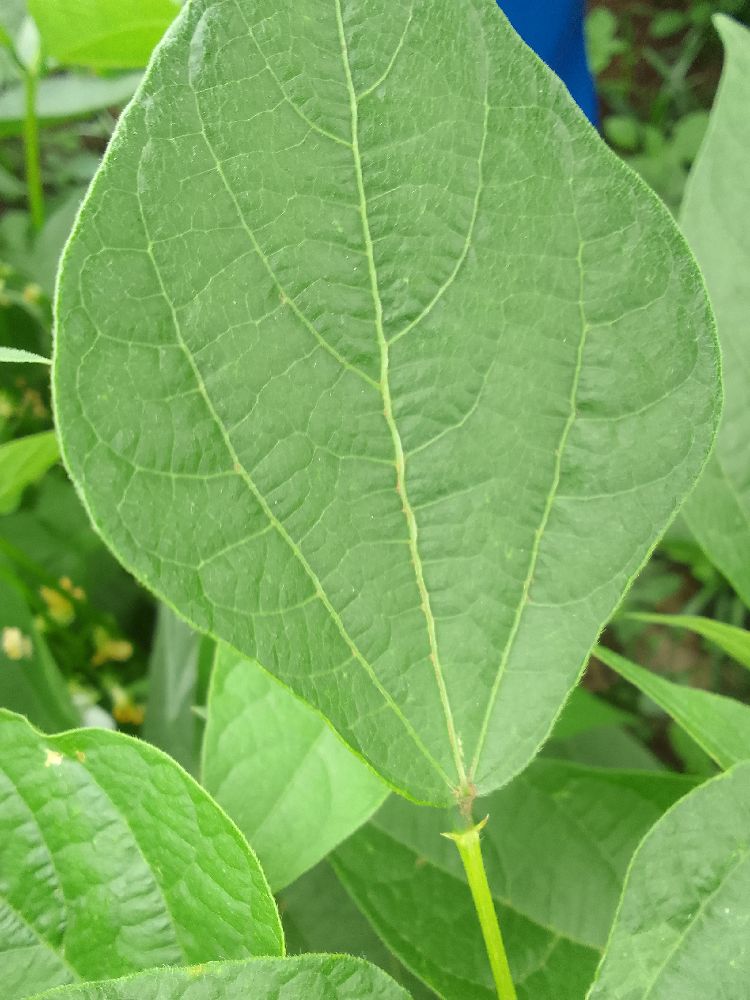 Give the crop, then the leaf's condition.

common bean, healthy
